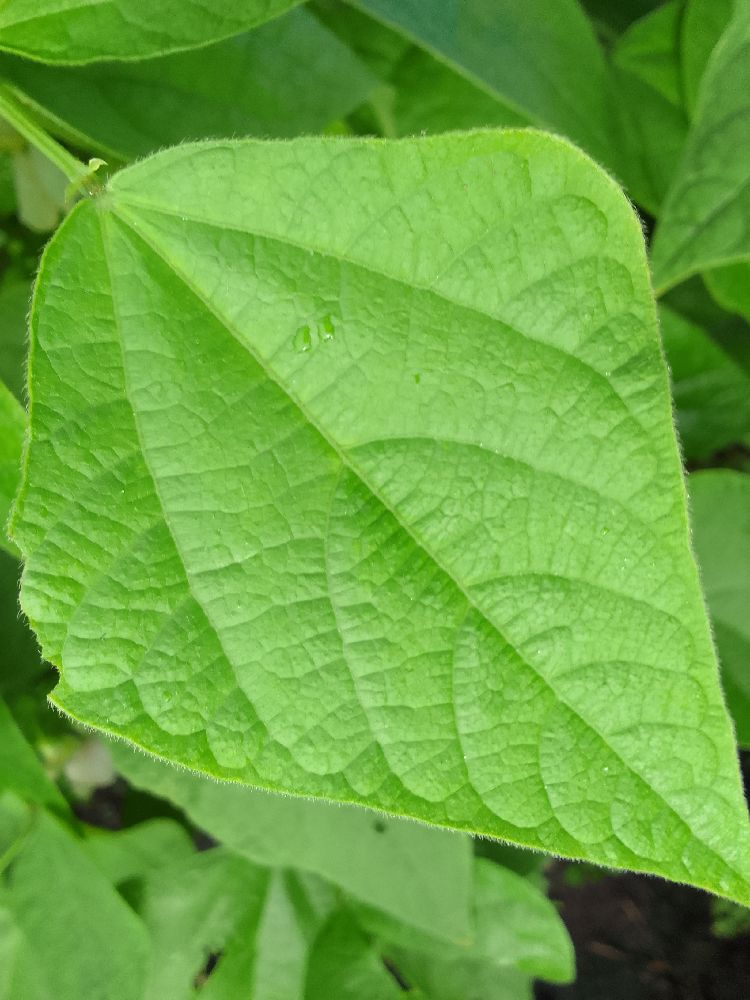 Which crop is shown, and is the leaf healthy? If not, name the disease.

common bean, healthy
